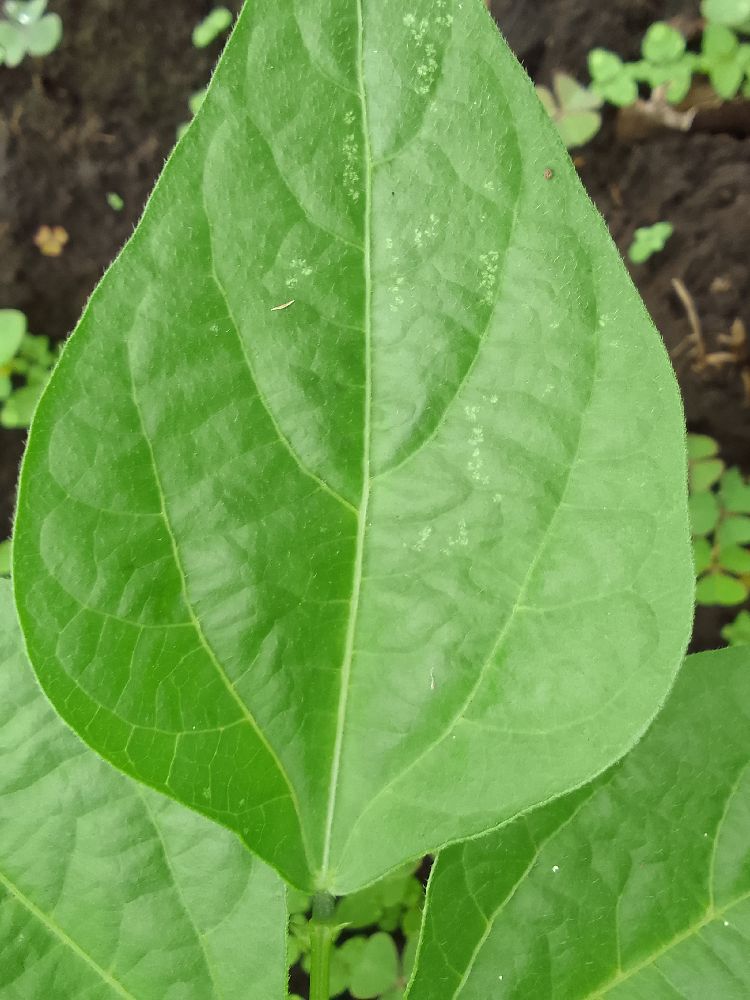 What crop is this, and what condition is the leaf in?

common bean, healthy
